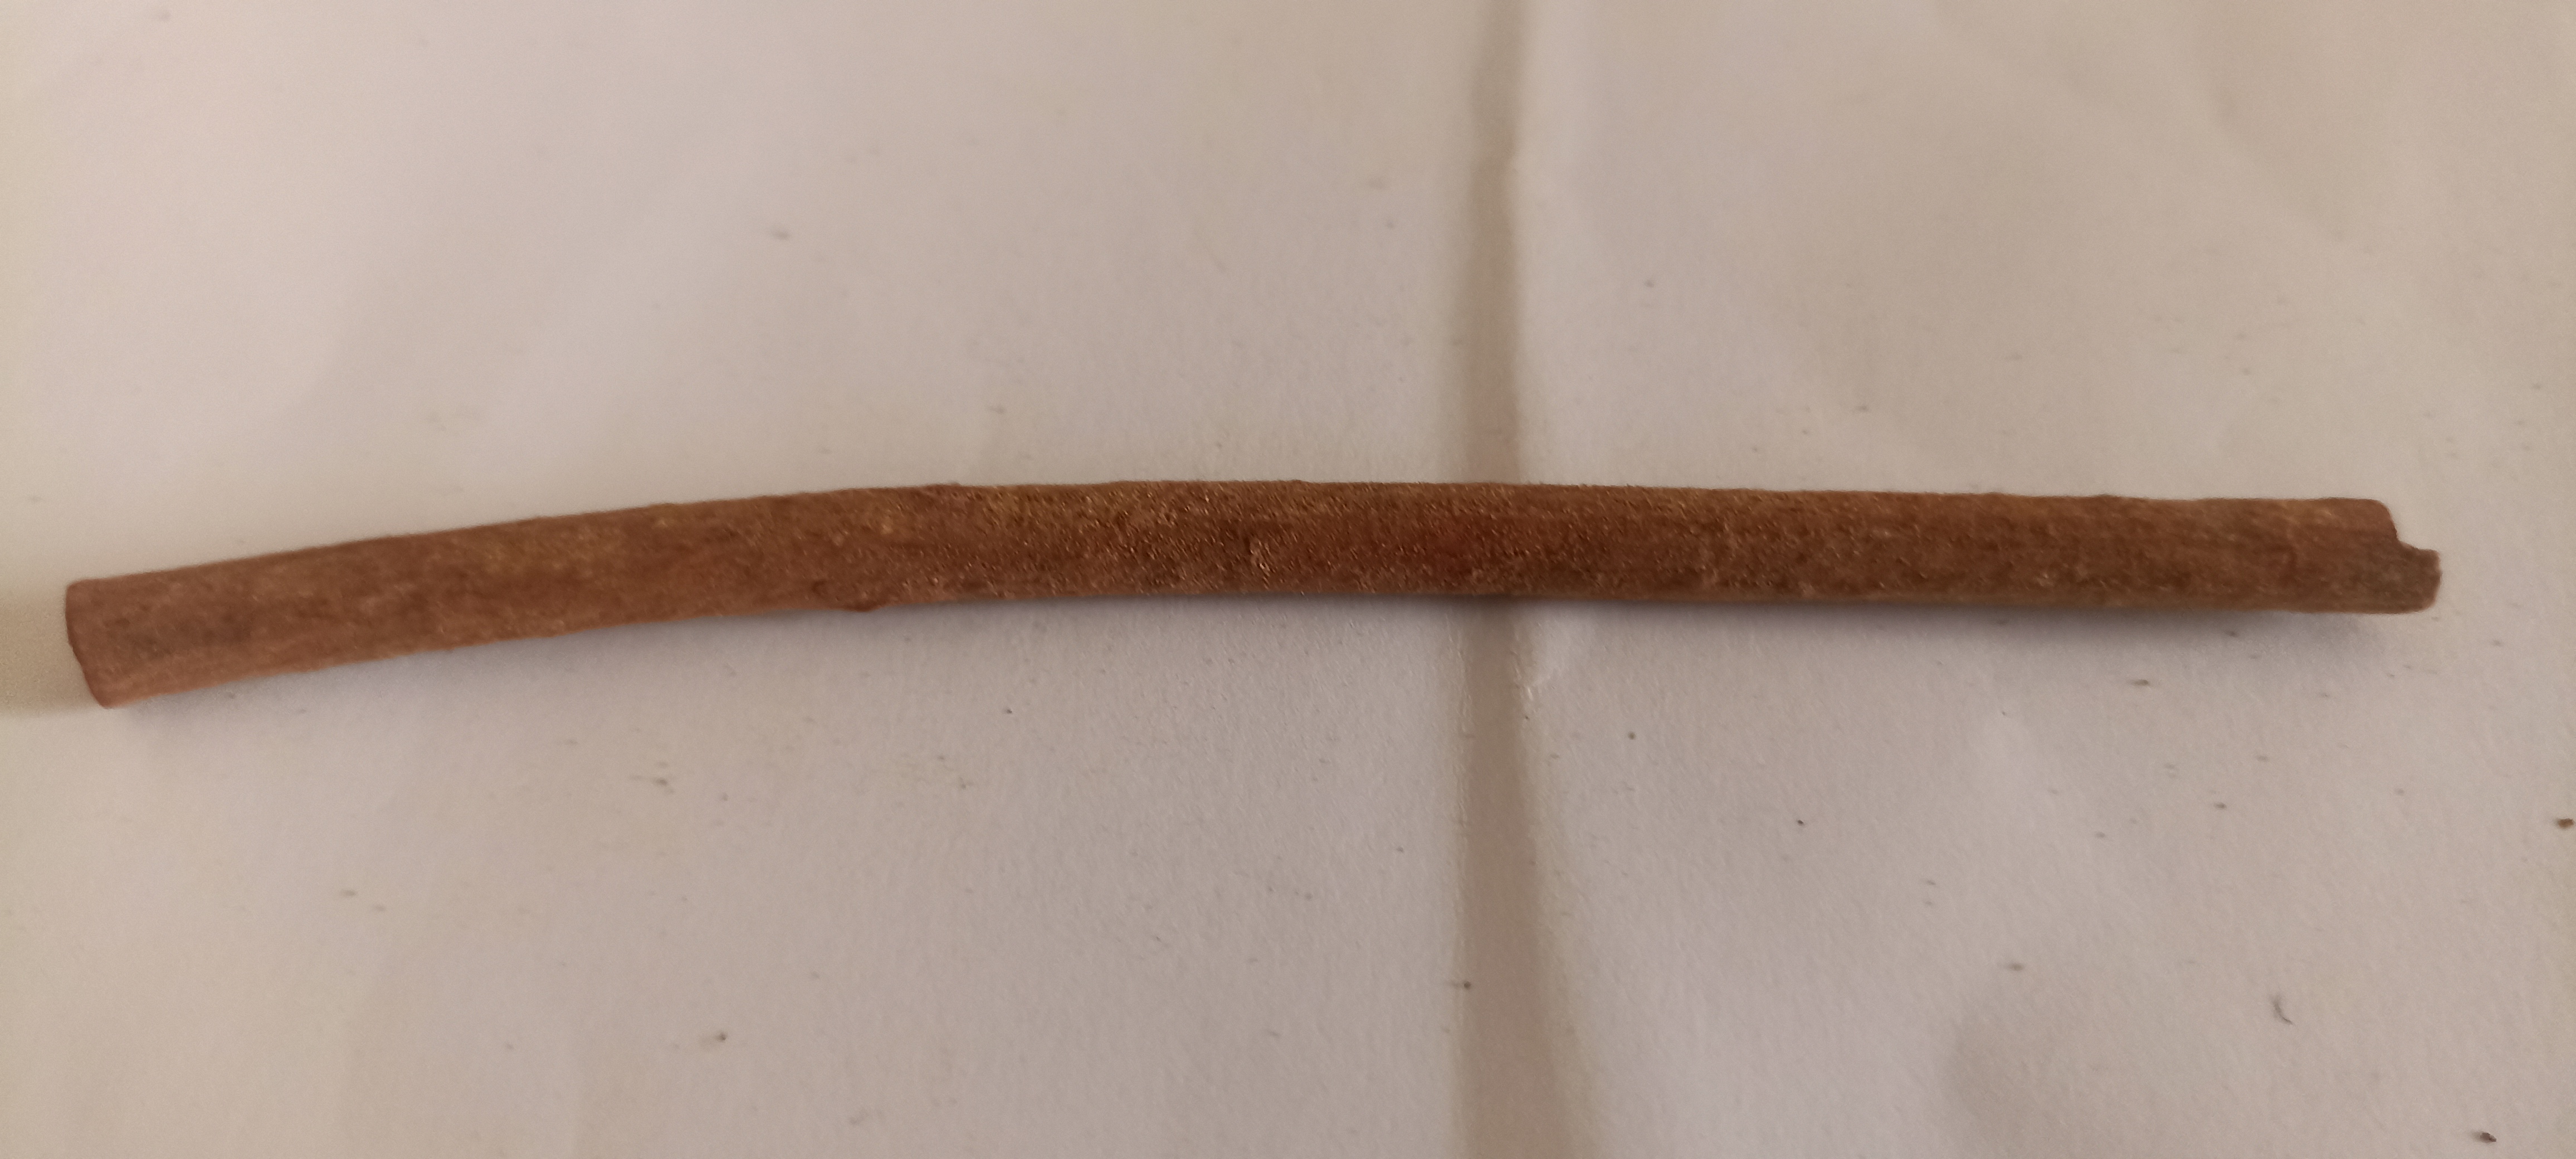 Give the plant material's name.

manjistha
